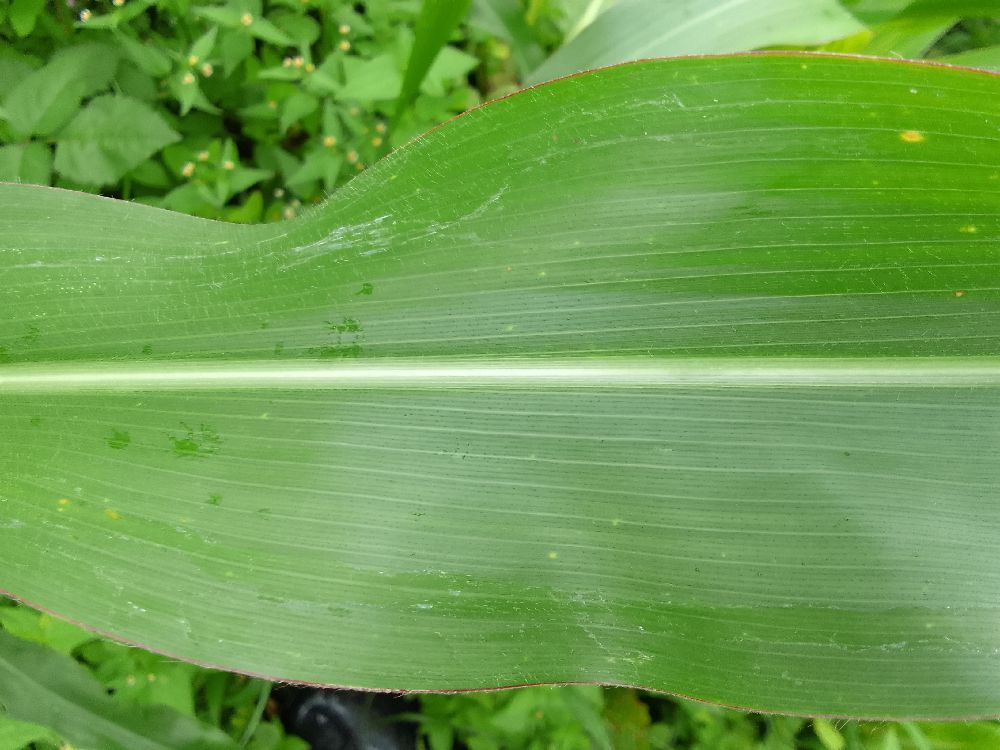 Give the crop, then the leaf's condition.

maize, healthy
